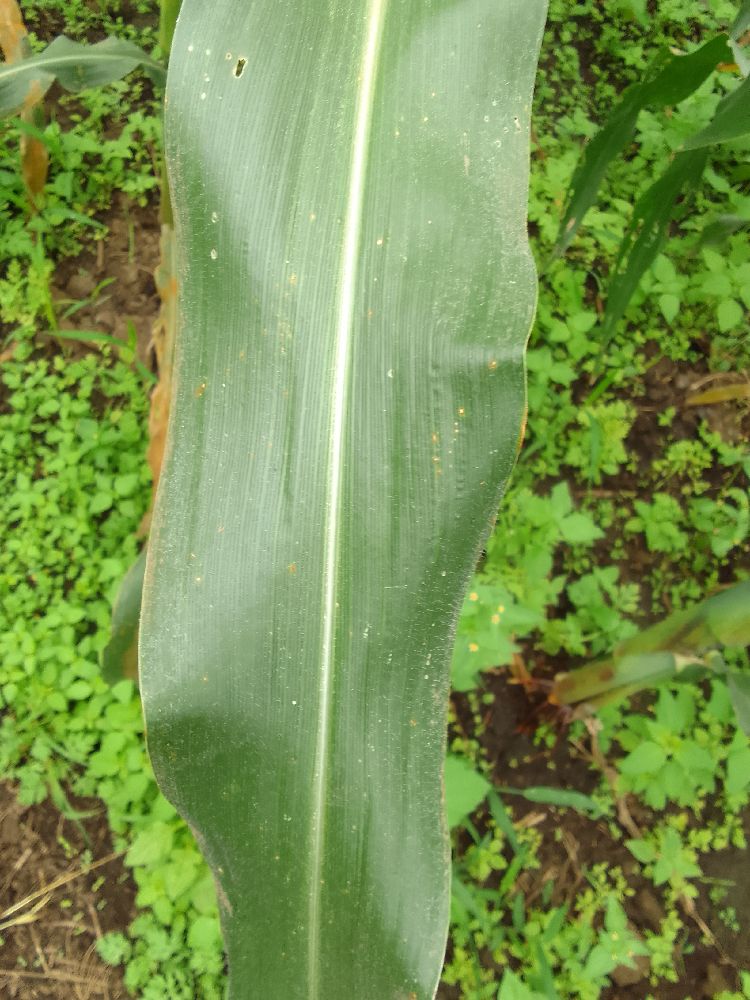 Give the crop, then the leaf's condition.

maize, healthy
